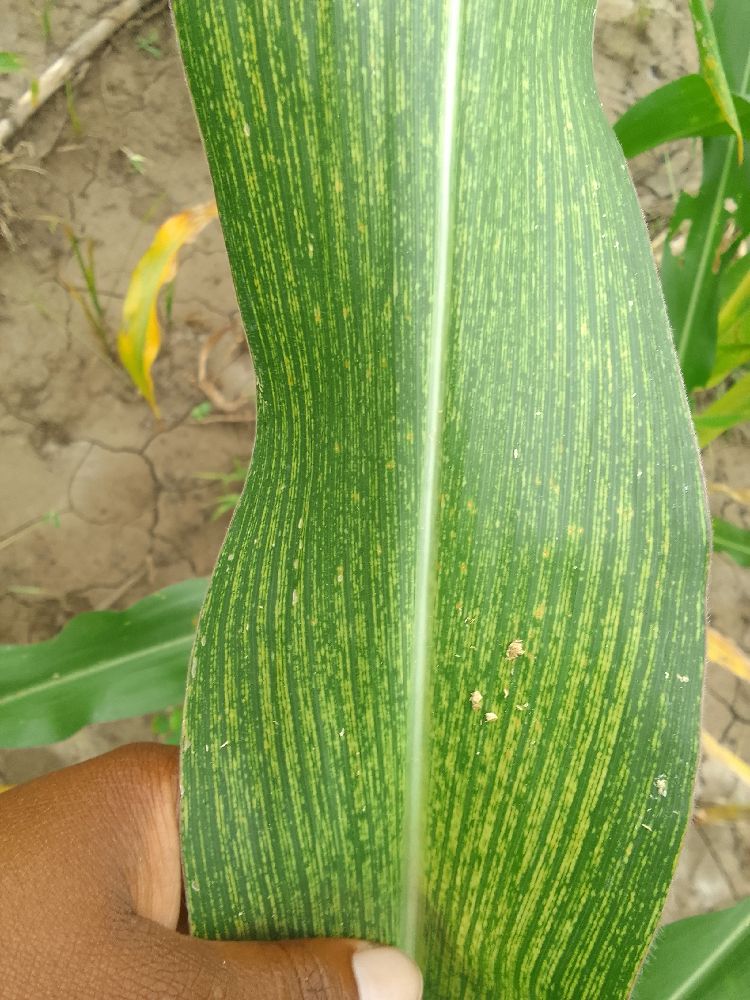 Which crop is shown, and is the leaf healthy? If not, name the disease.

maize, maize streak virus
